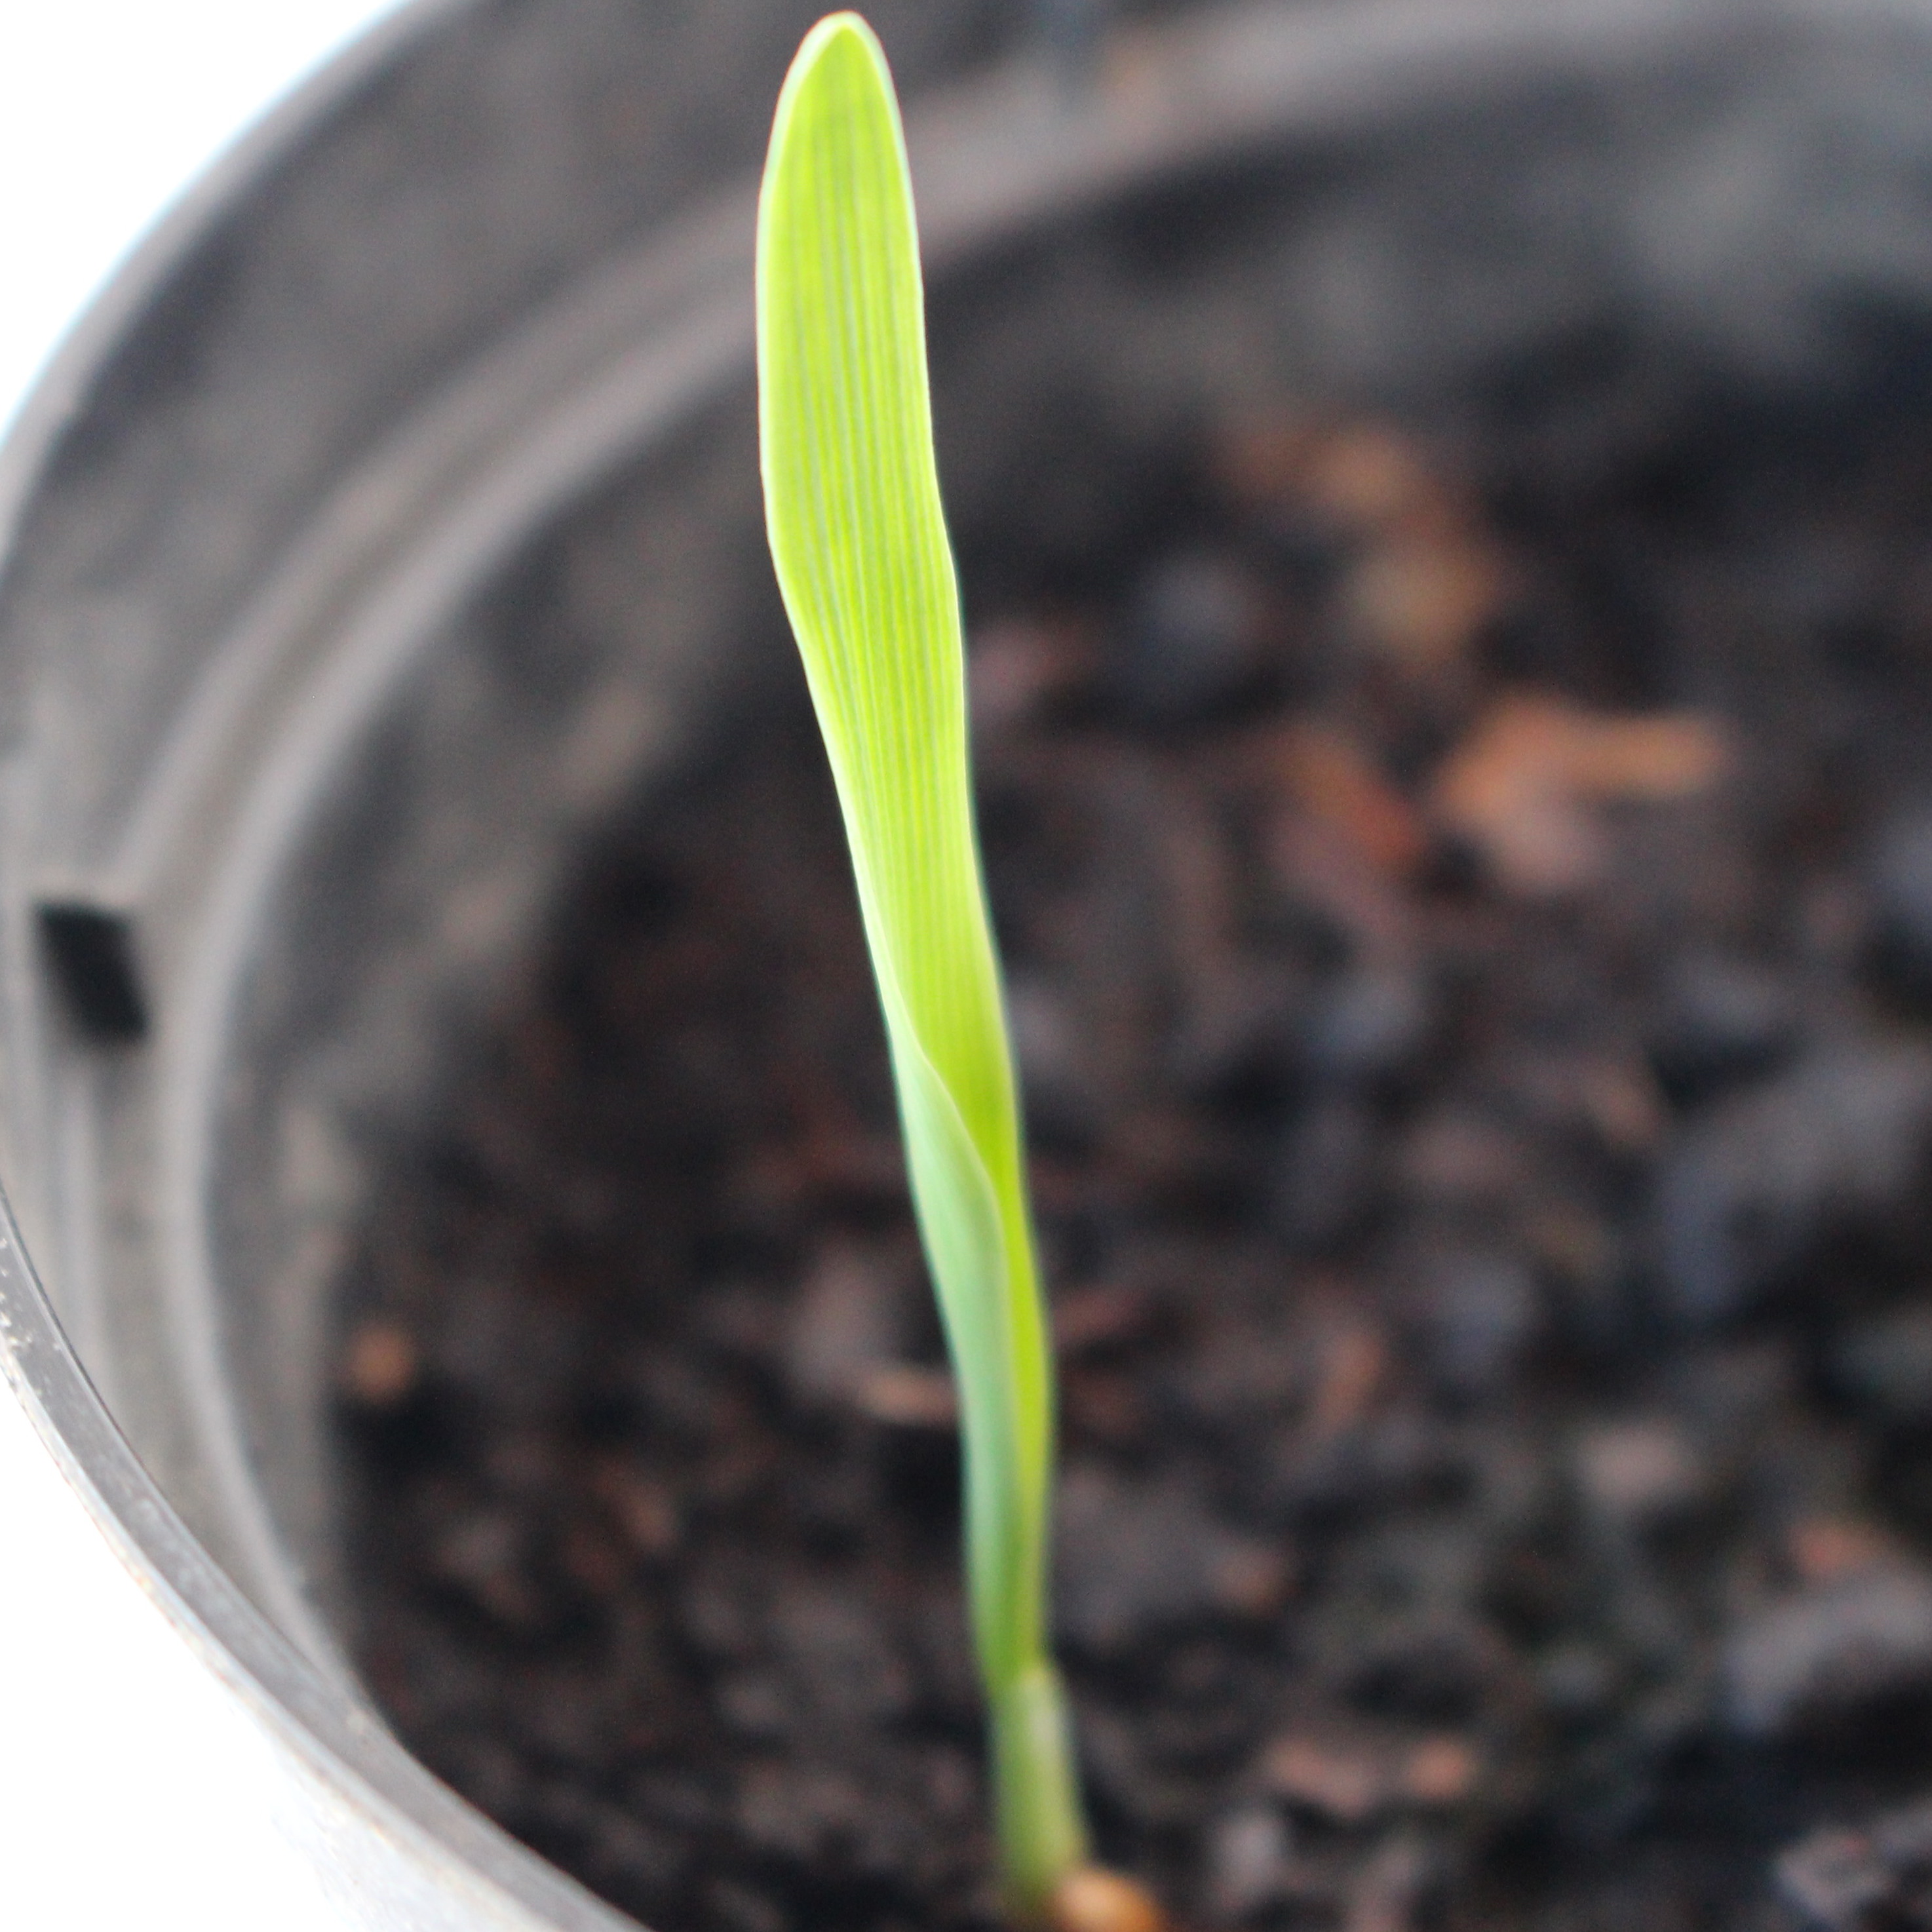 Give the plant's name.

Avena sterilis
